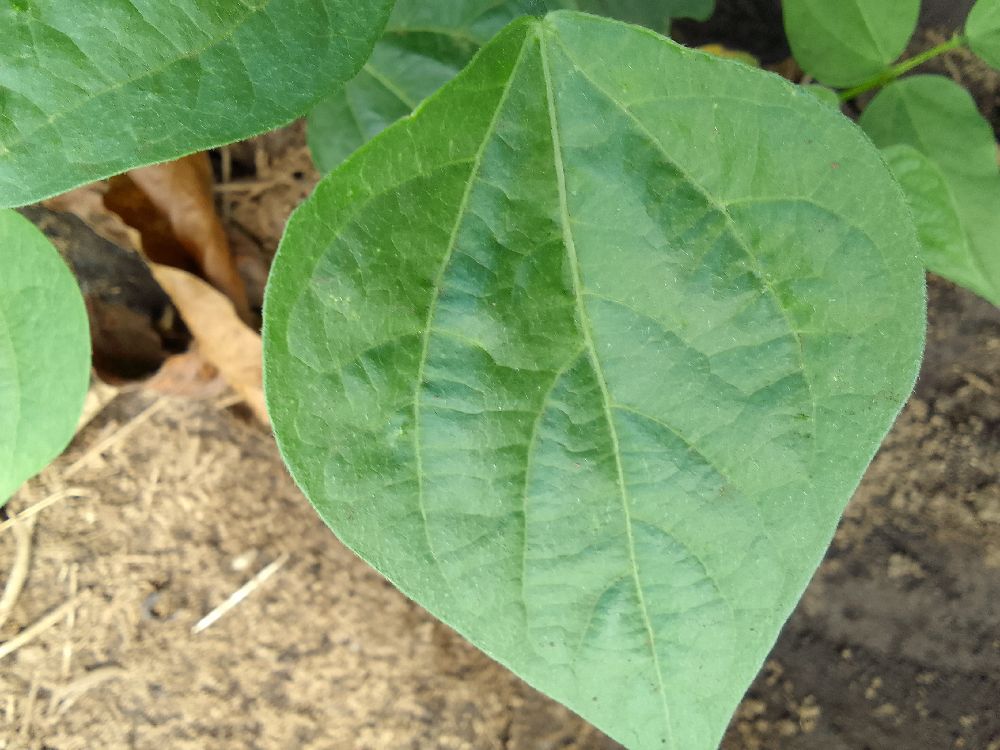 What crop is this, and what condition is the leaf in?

common bean, healthy
